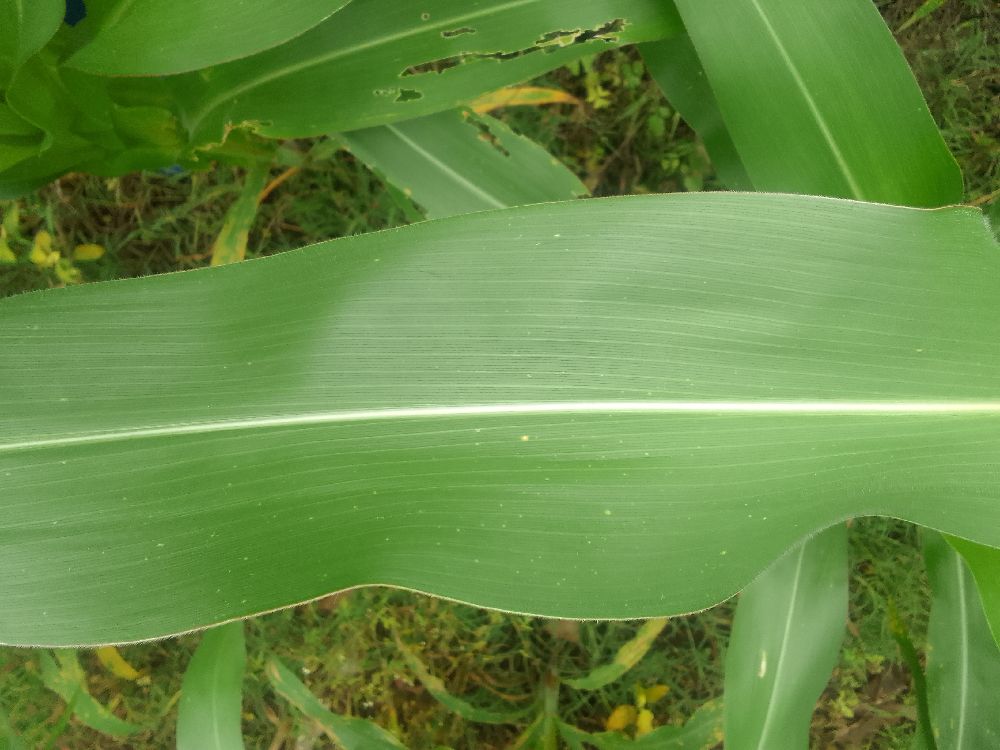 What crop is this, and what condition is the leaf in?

maize, healthy
